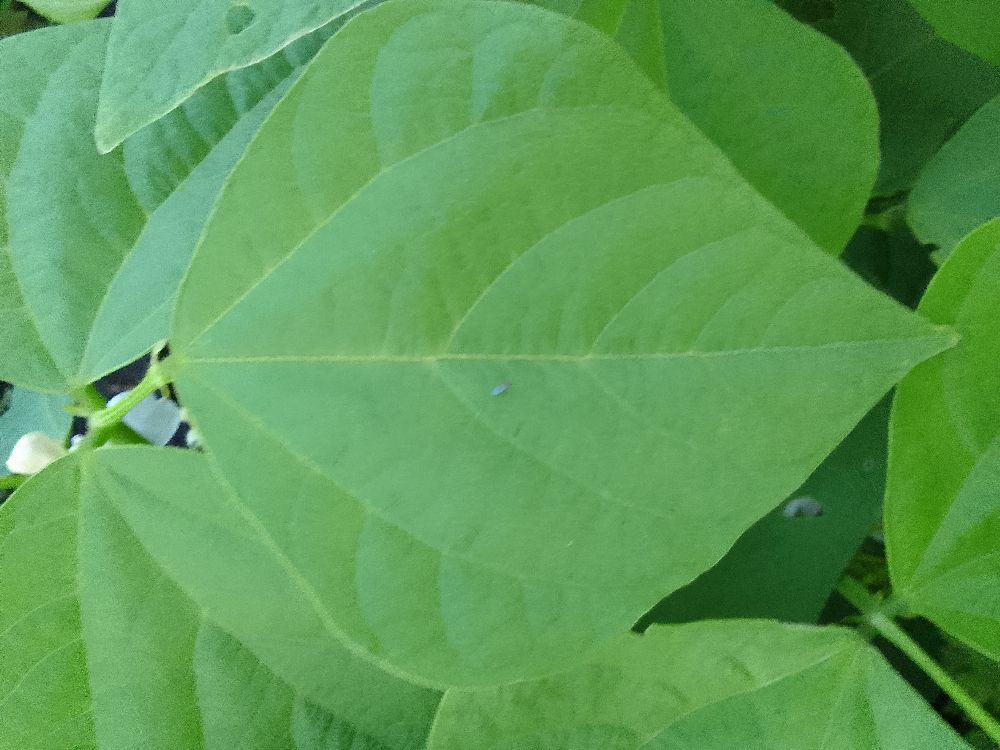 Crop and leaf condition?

common bean, healthy
